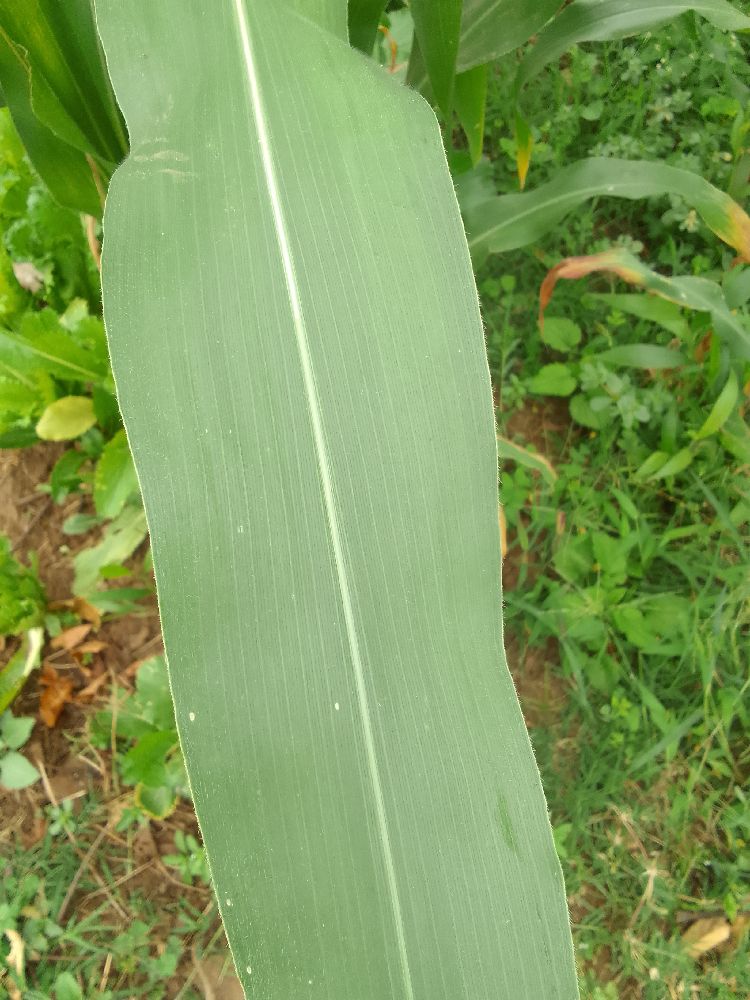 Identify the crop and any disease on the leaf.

maize, healthy
